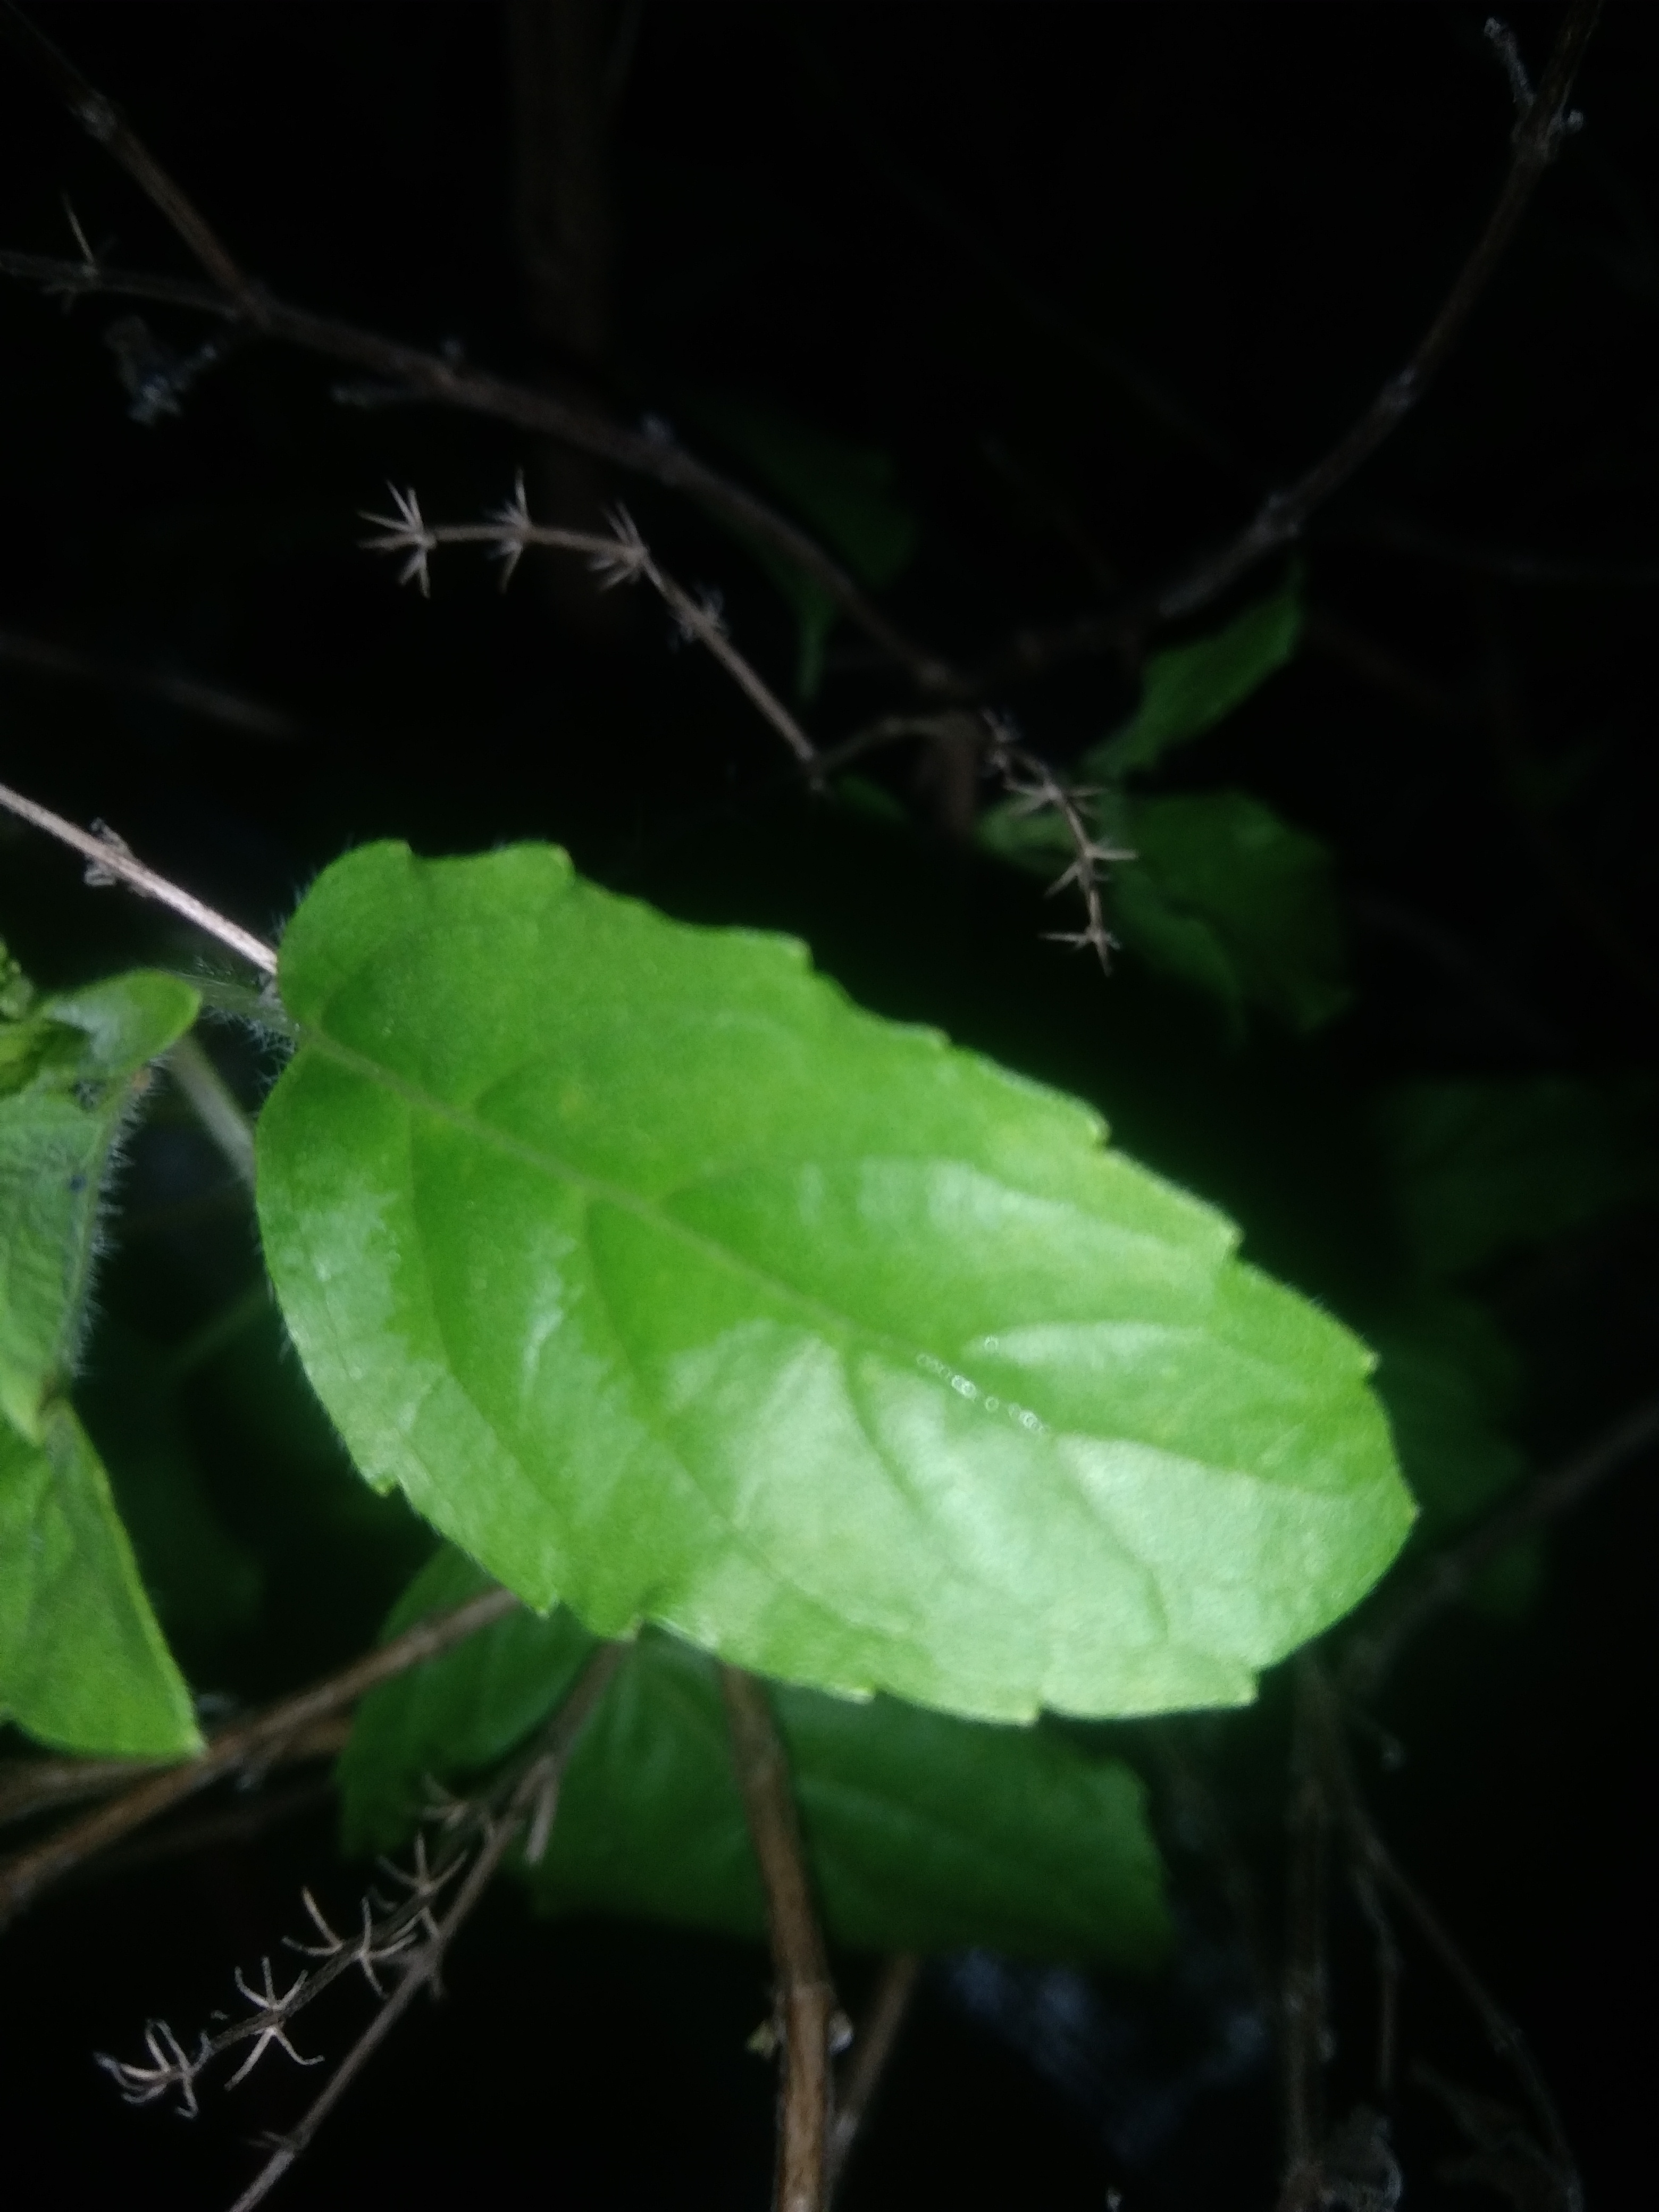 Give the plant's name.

tulshi
